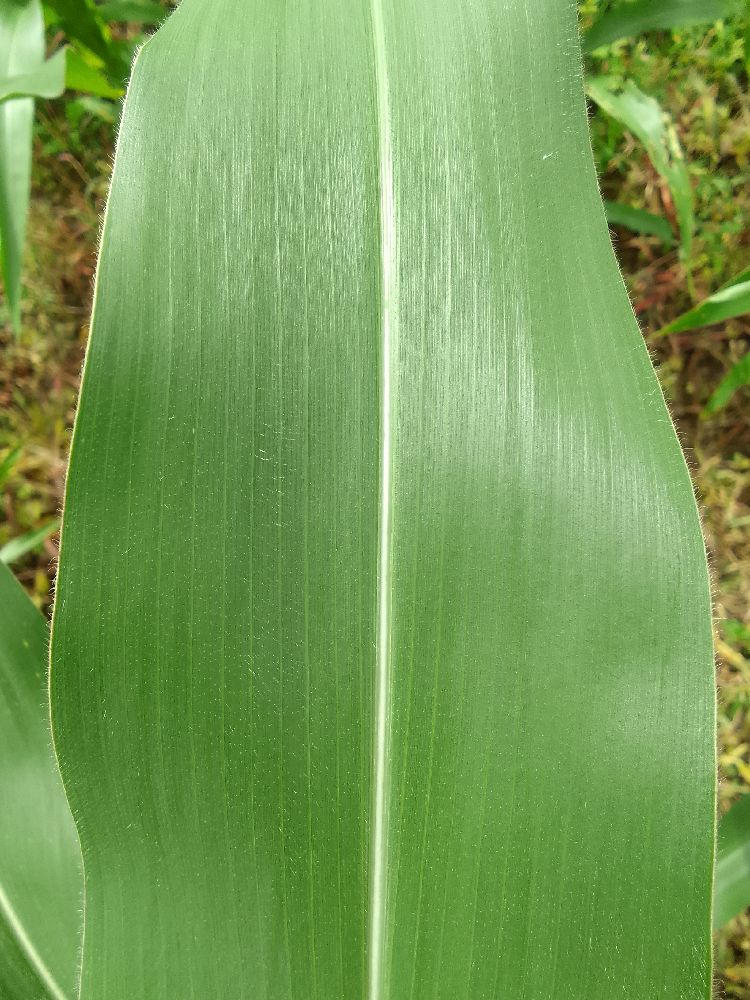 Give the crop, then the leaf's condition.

maize, healthy
